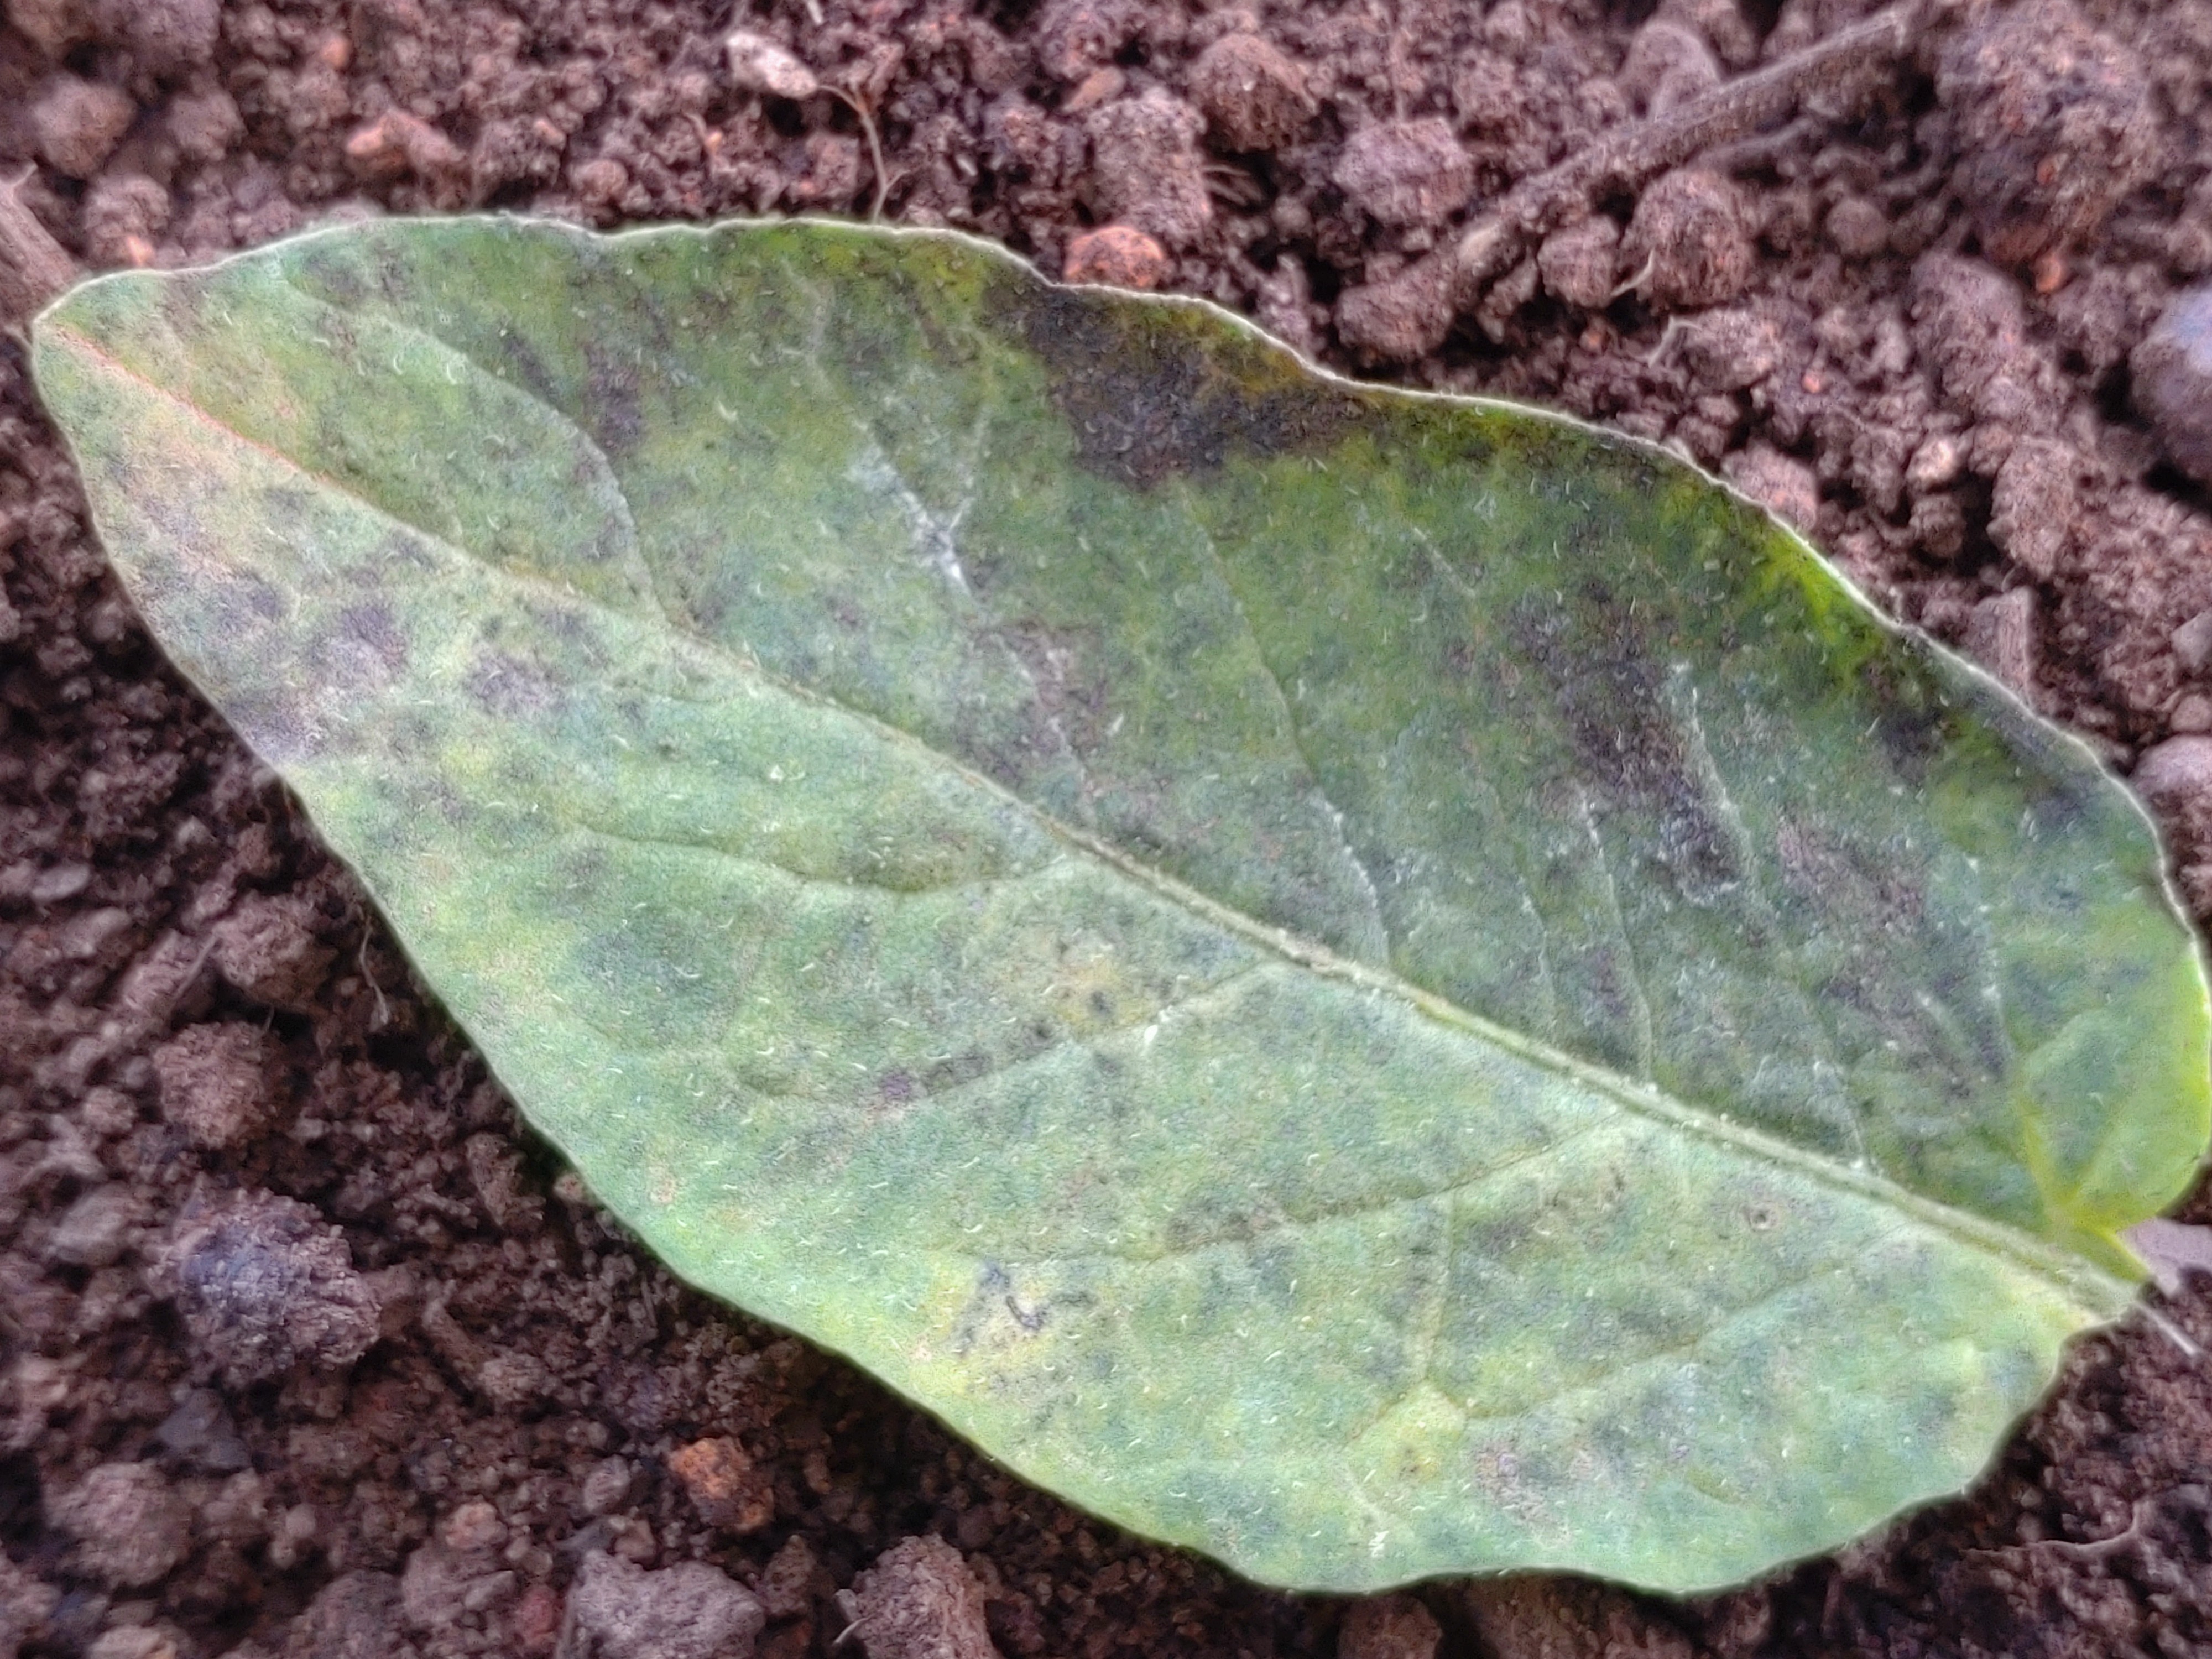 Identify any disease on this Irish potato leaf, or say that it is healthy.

late blight
